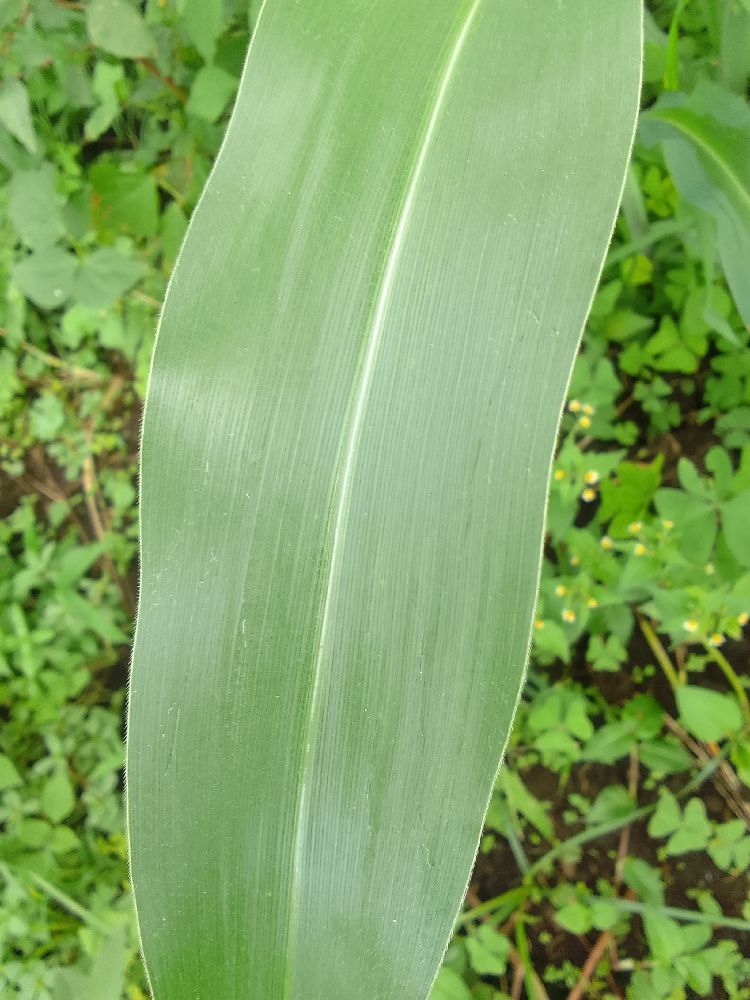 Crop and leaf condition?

maize, healthy
